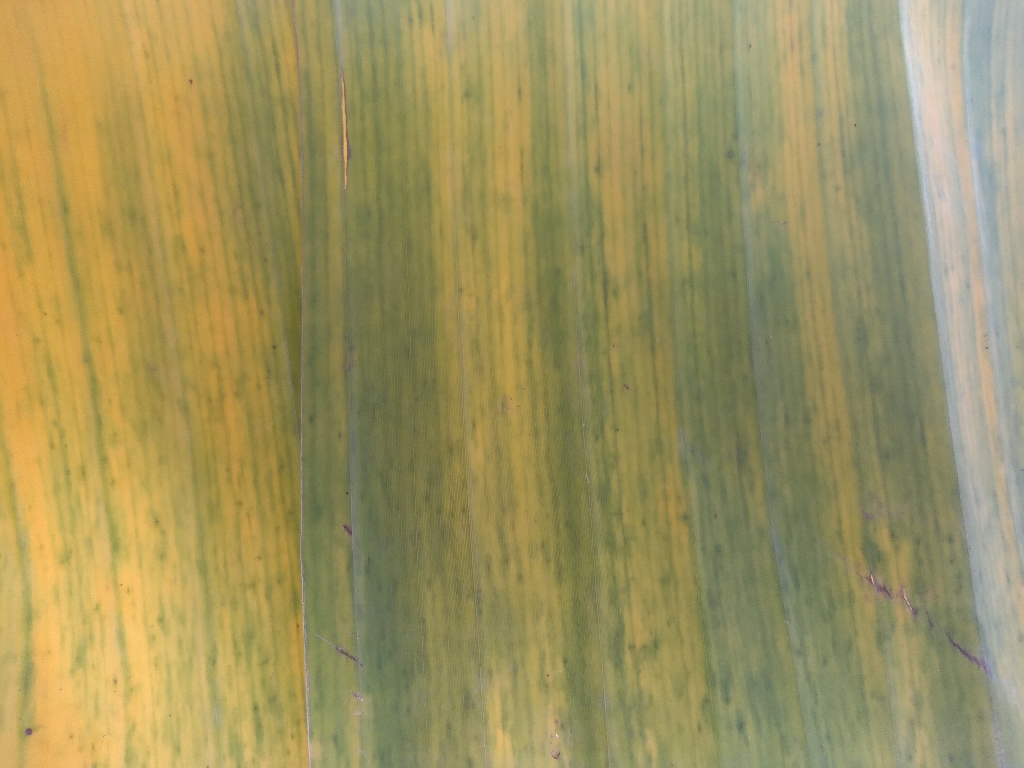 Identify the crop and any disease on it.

banana, fusarium wilt race 1
